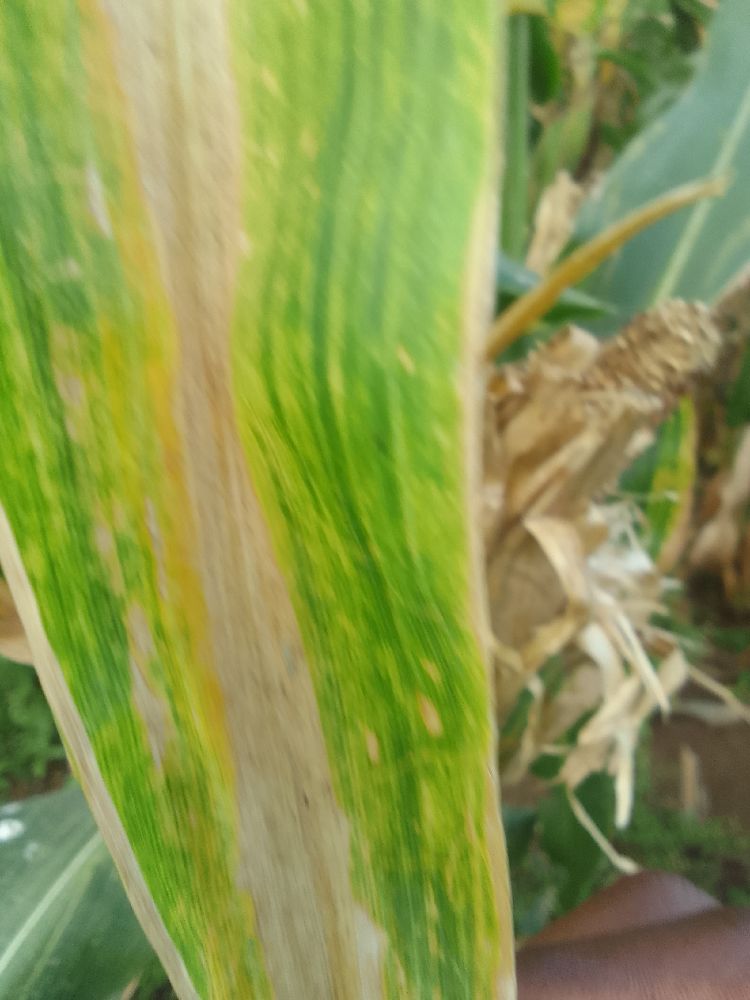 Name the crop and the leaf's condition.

maize, maize lethal necrosis
